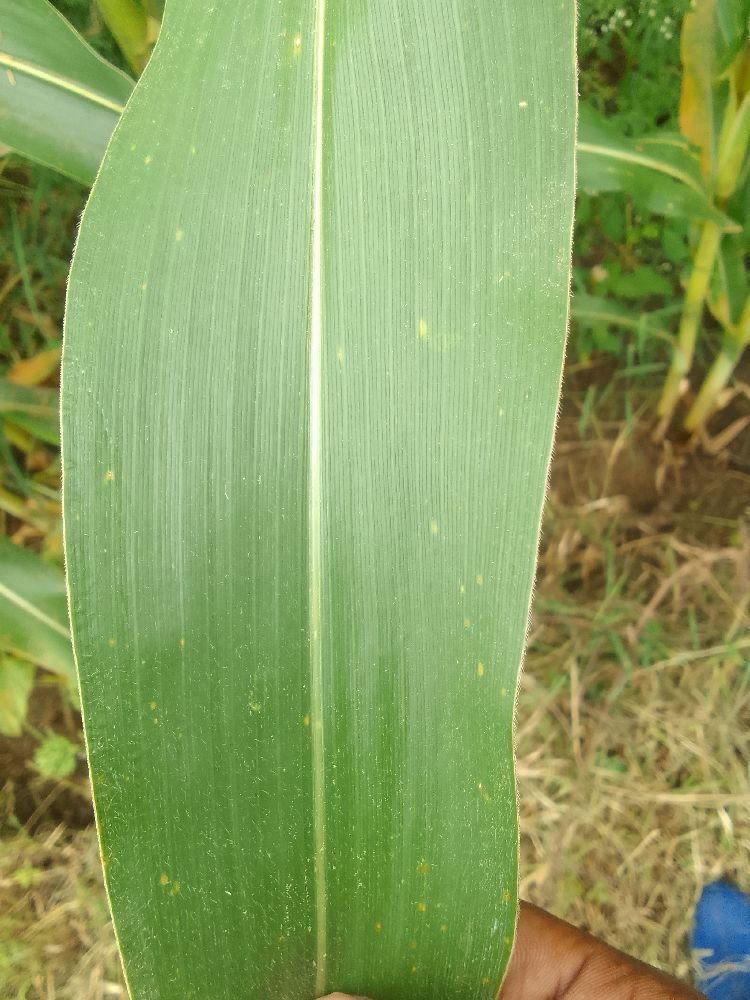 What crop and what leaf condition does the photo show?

maize, healthy
